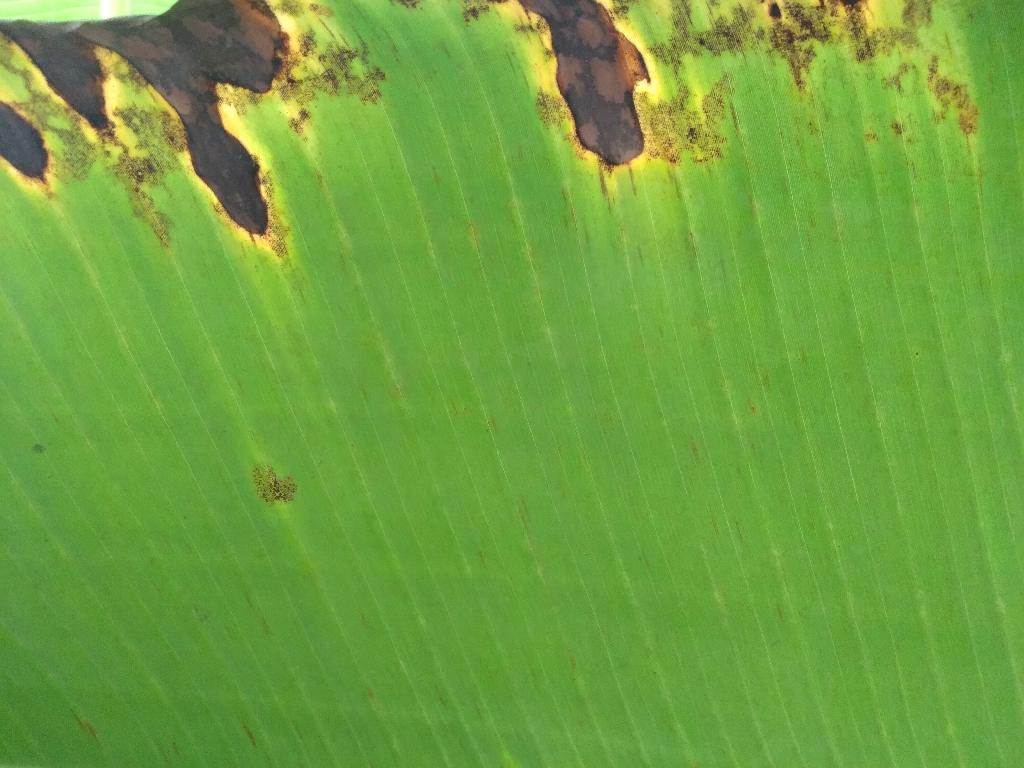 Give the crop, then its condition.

banana, black sigatoka
